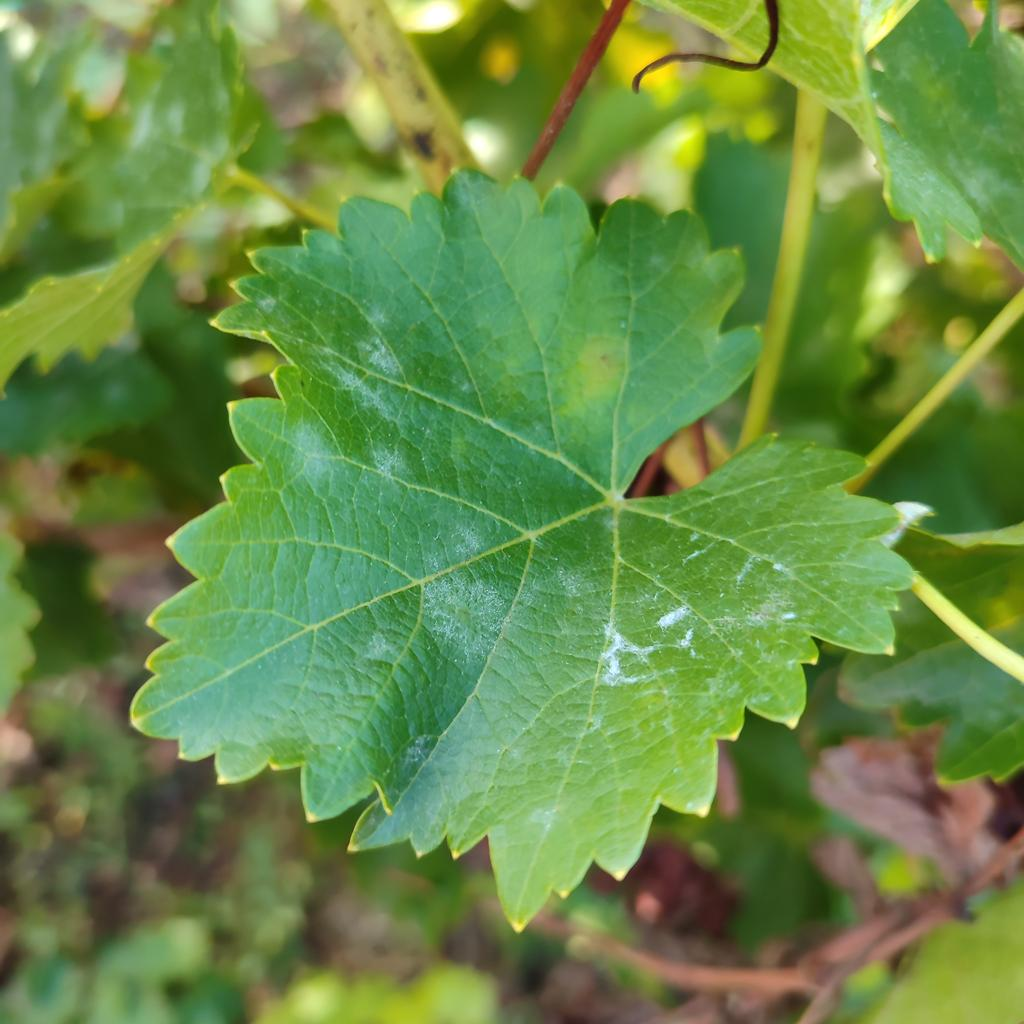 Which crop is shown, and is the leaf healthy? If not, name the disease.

grapevine, powdery mildew
